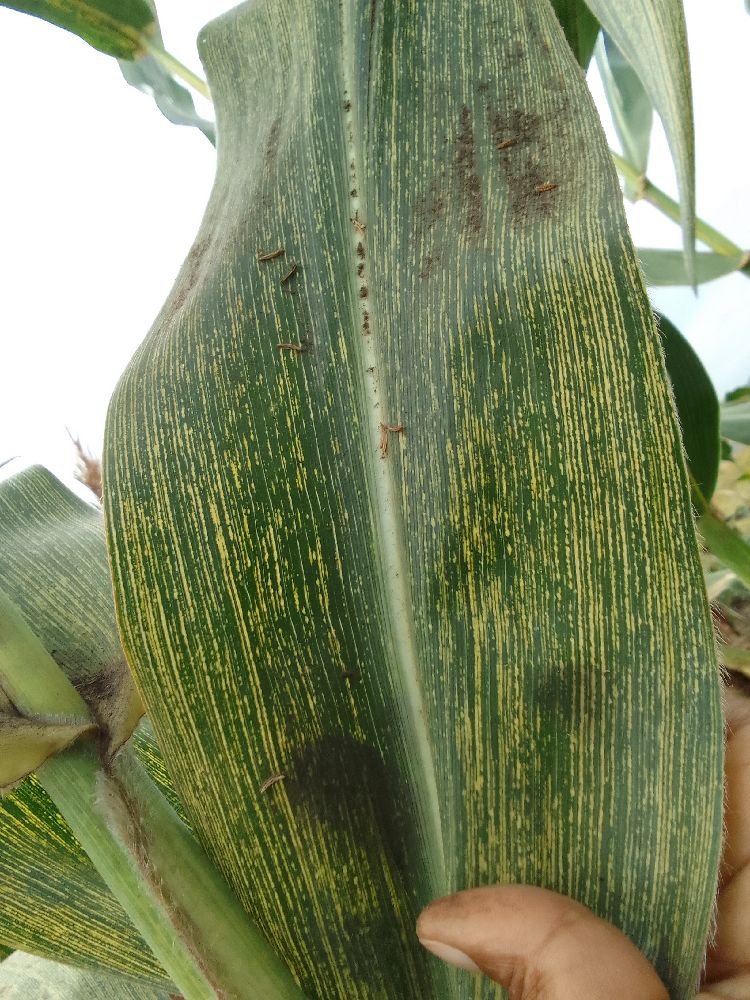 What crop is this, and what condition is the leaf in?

maize, maize streak virus
